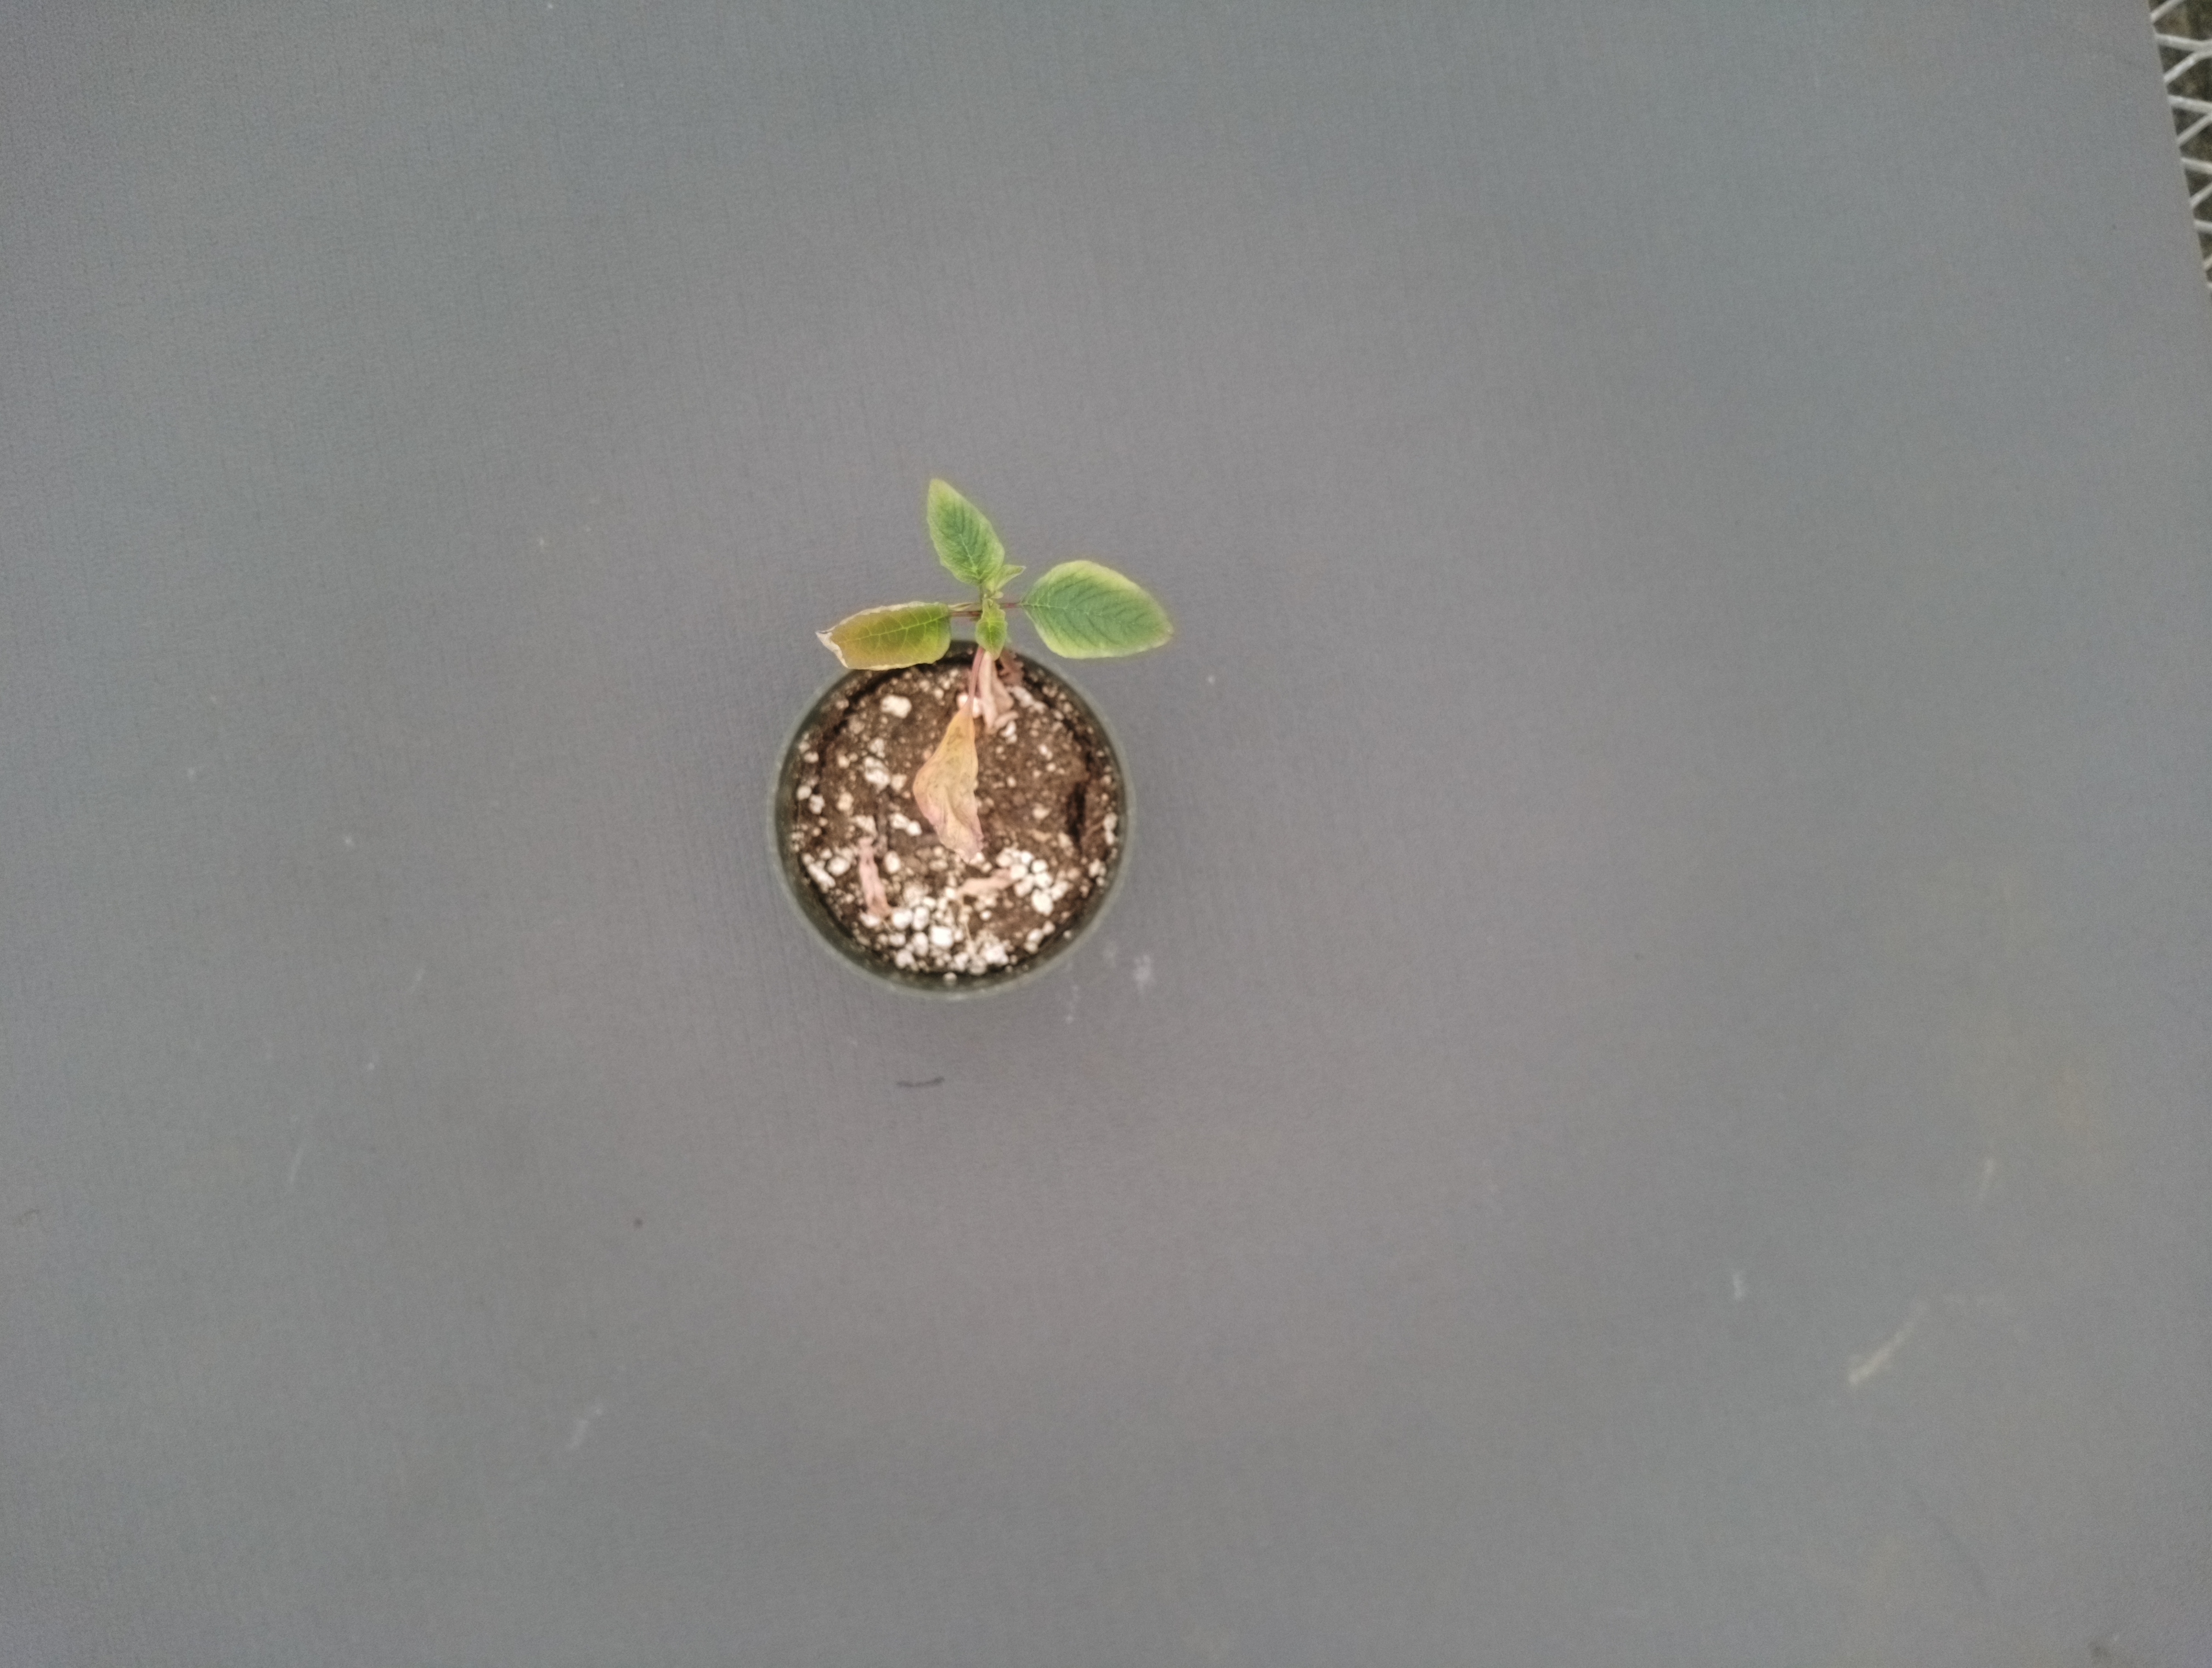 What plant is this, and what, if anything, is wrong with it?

waterhemp, chlorosis necrosis
